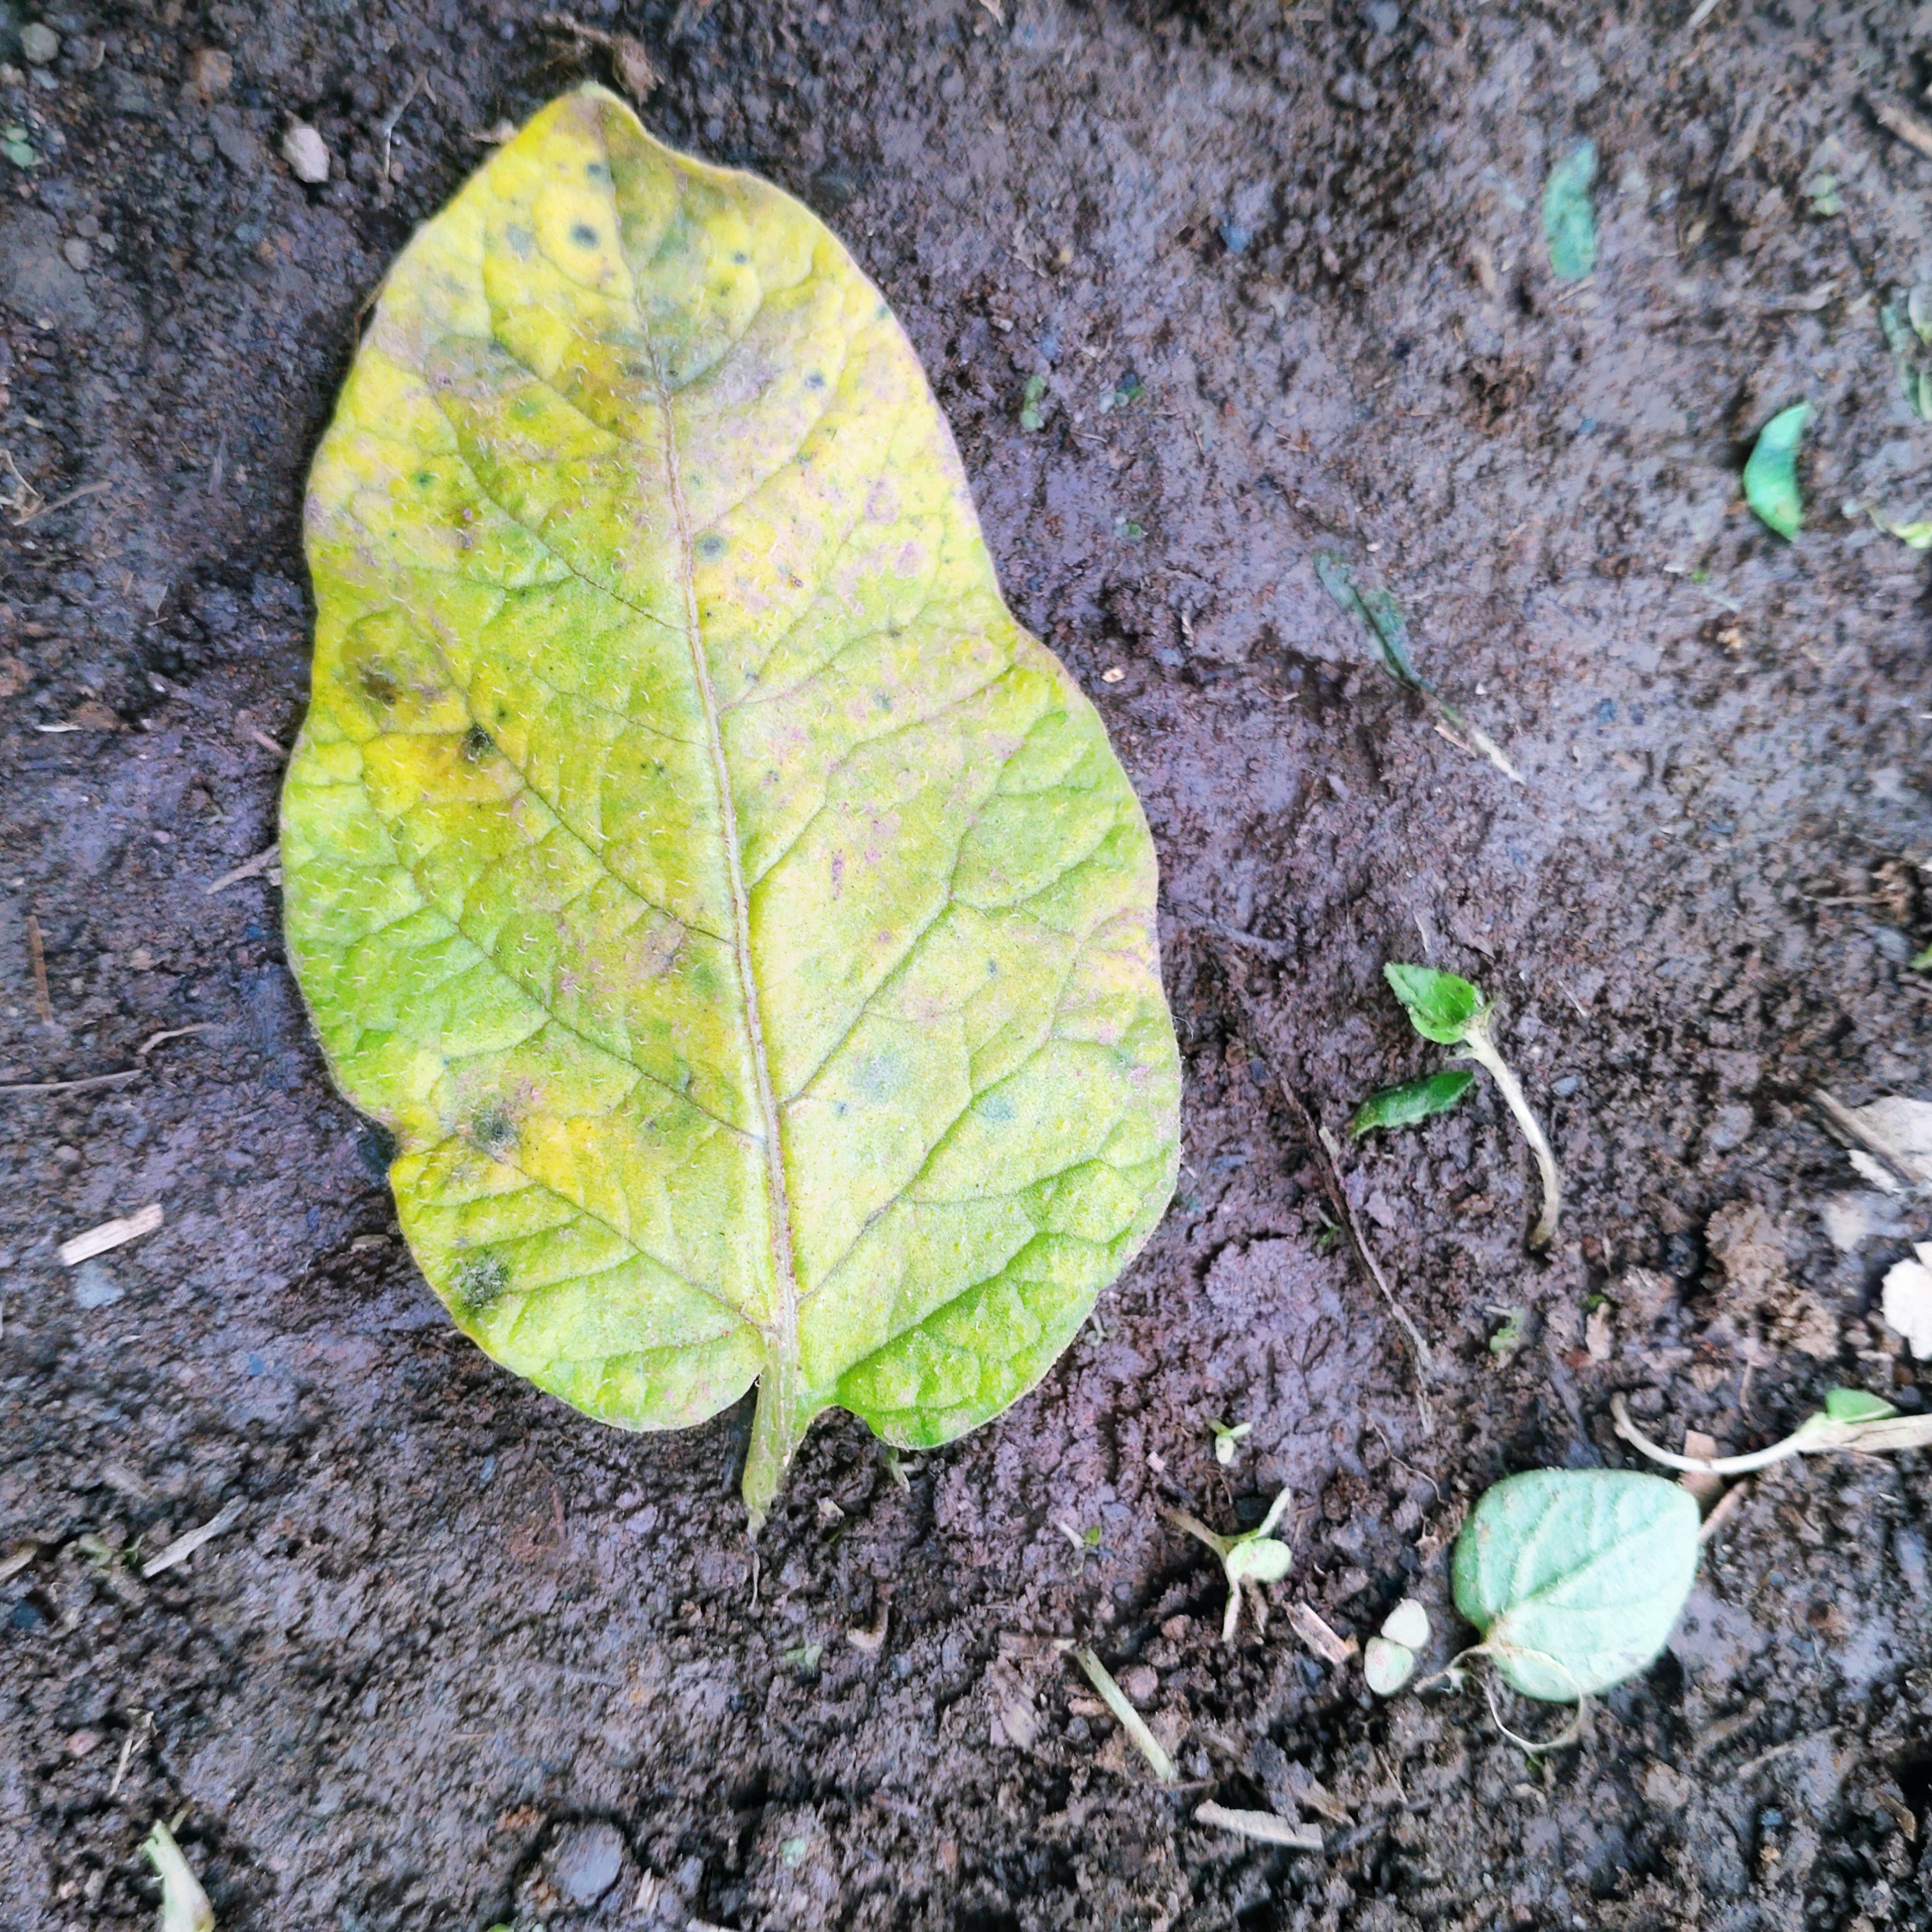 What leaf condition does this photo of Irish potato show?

late blight
